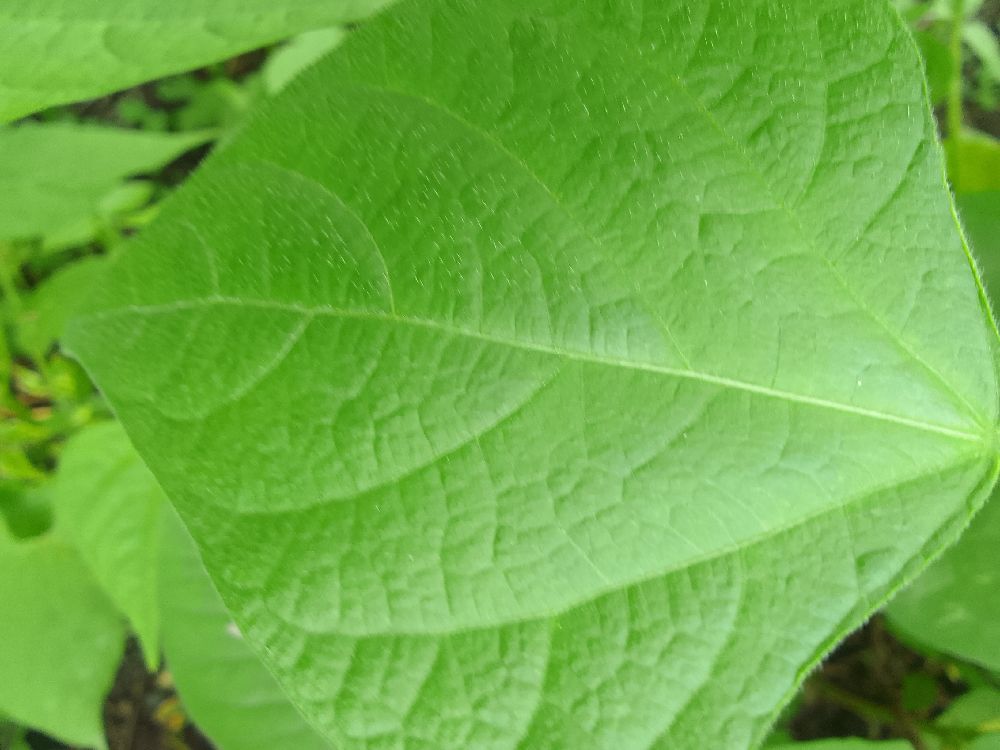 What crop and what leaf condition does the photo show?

common bean, healthy
